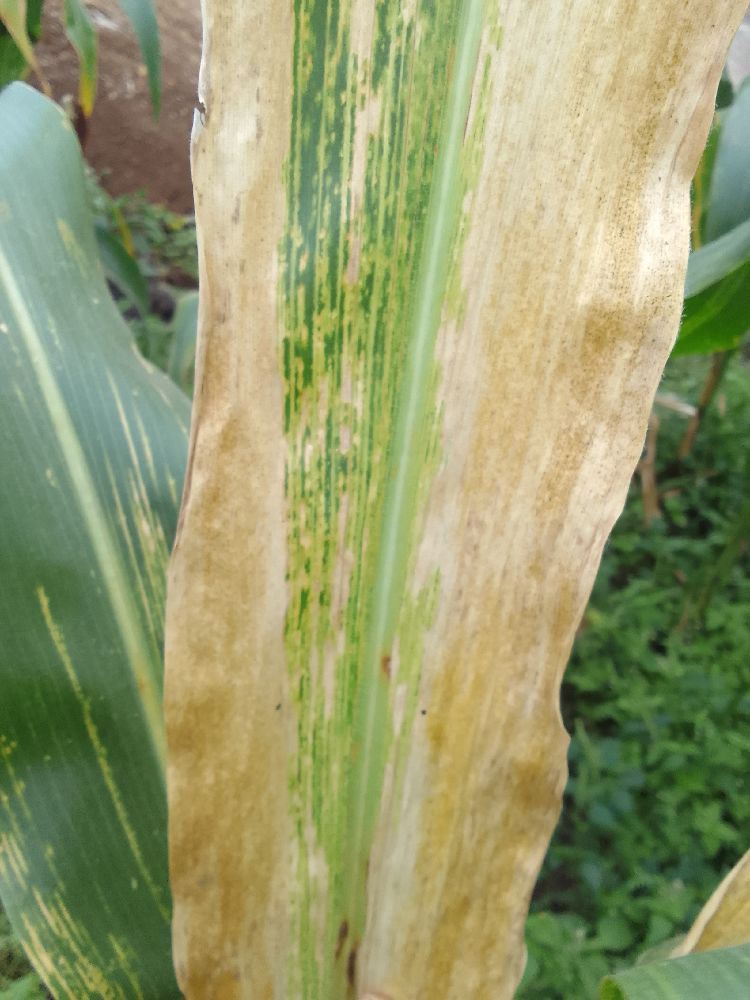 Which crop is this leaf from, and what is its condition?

maize, maize lethal necrosis
